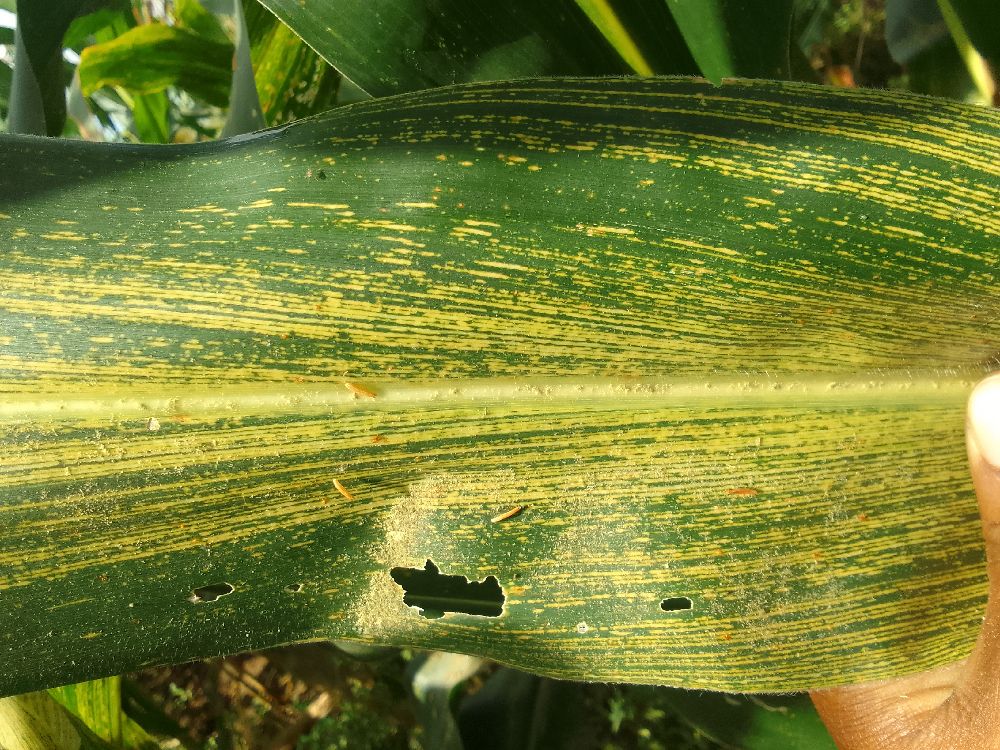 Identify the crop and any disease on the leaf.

maize, maize streak virus
